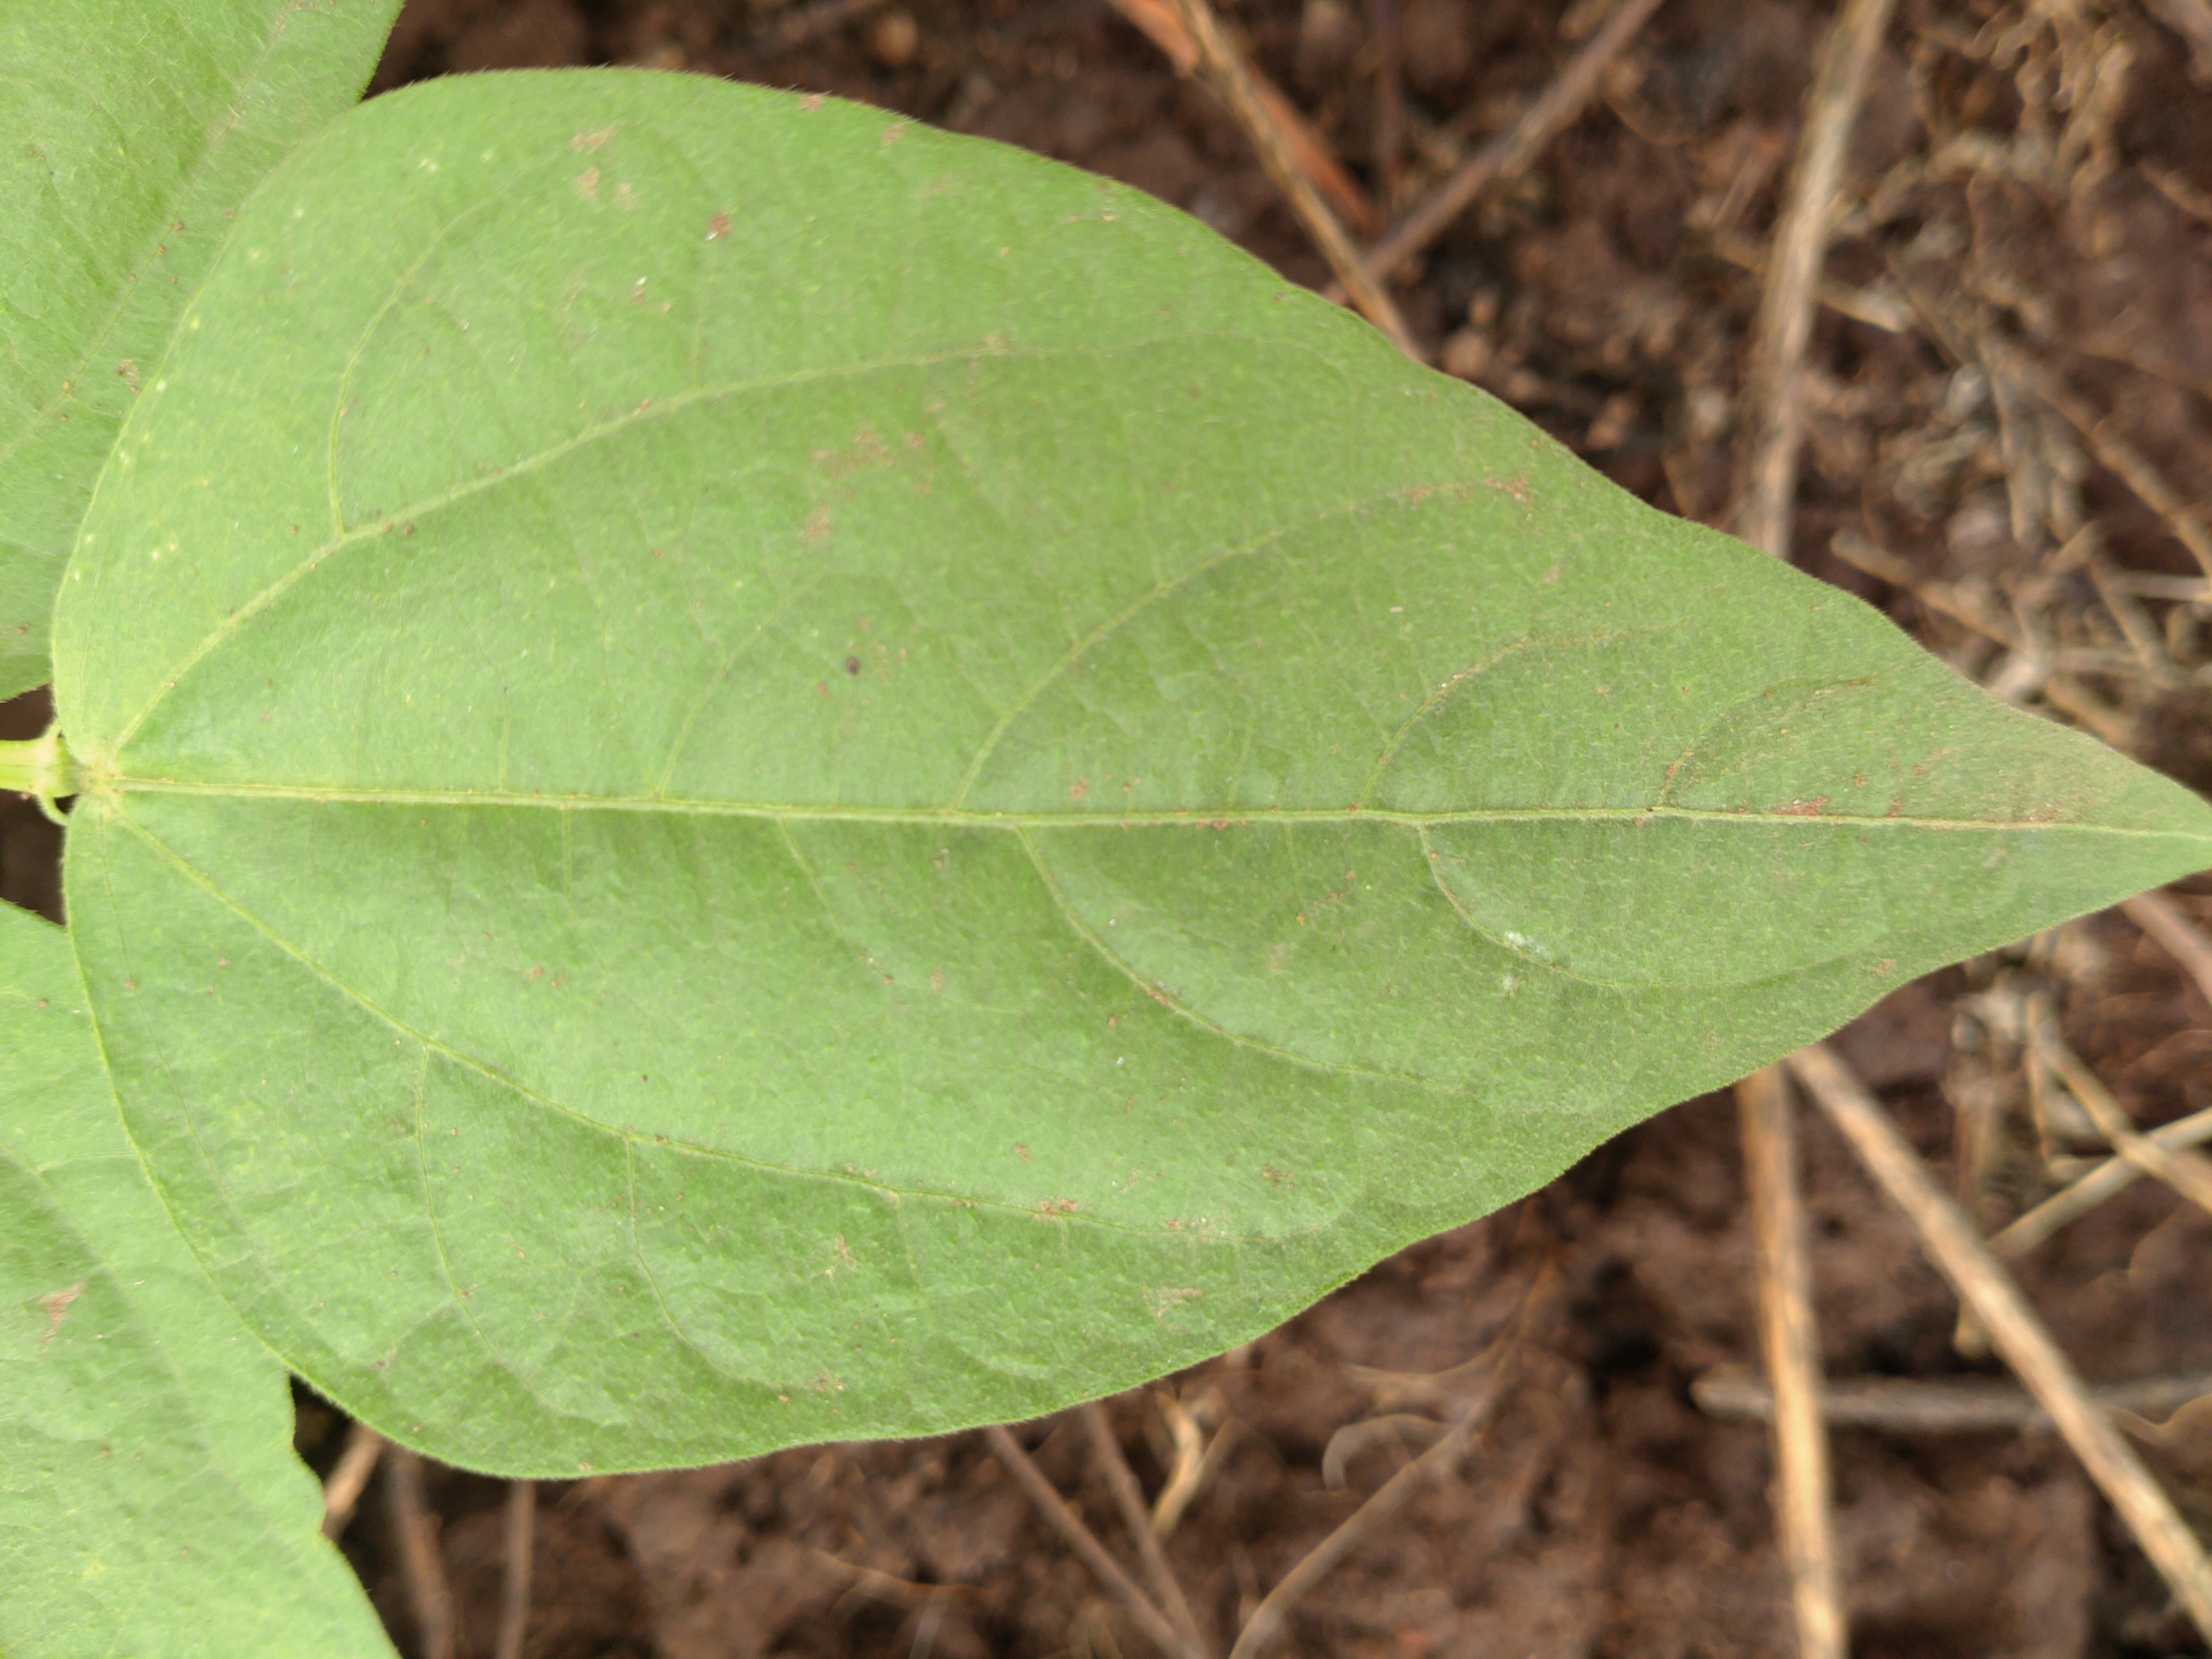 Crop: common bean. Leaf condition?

healthy
